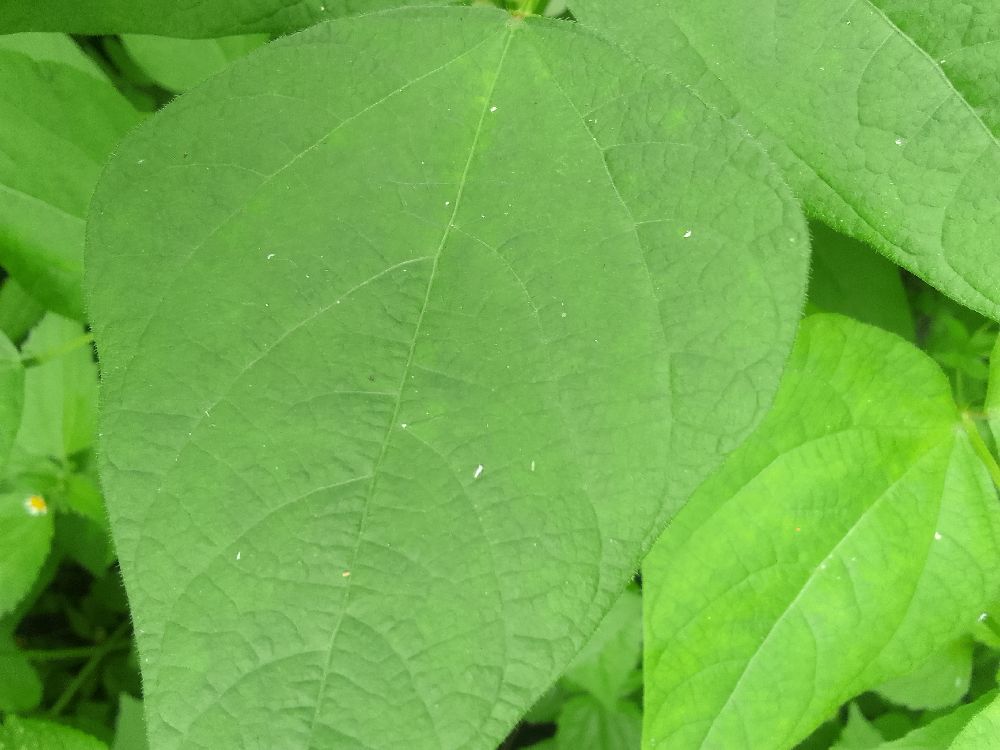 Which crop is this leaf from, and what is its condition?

common bean, healthy
